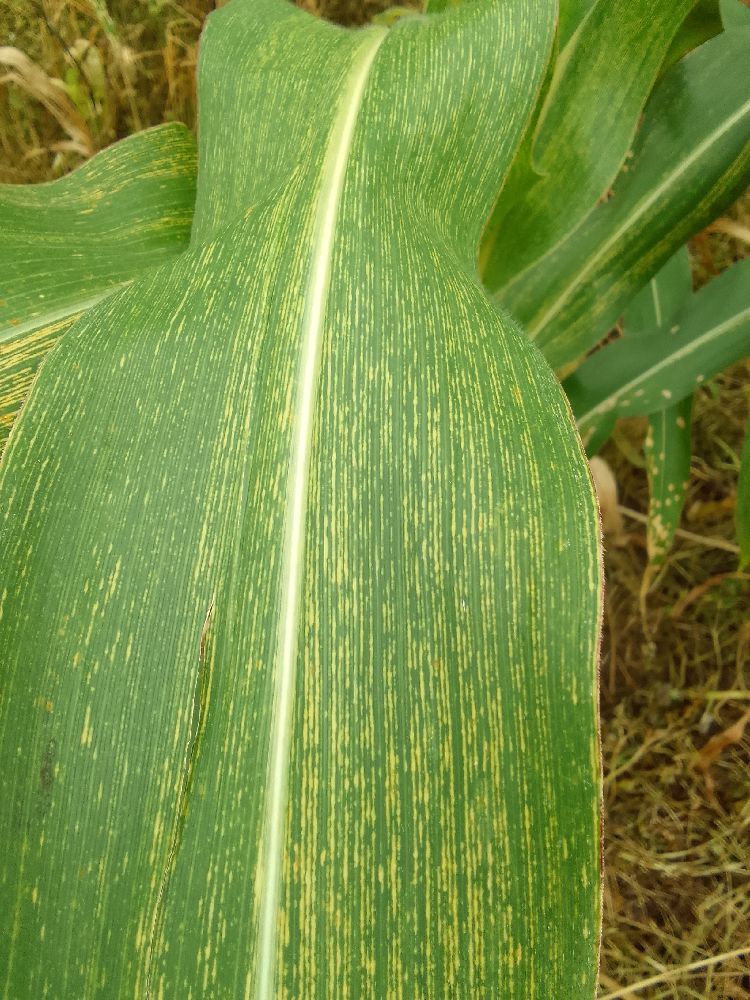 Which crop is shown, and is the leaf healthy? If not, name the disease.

maize, maize streak virus
